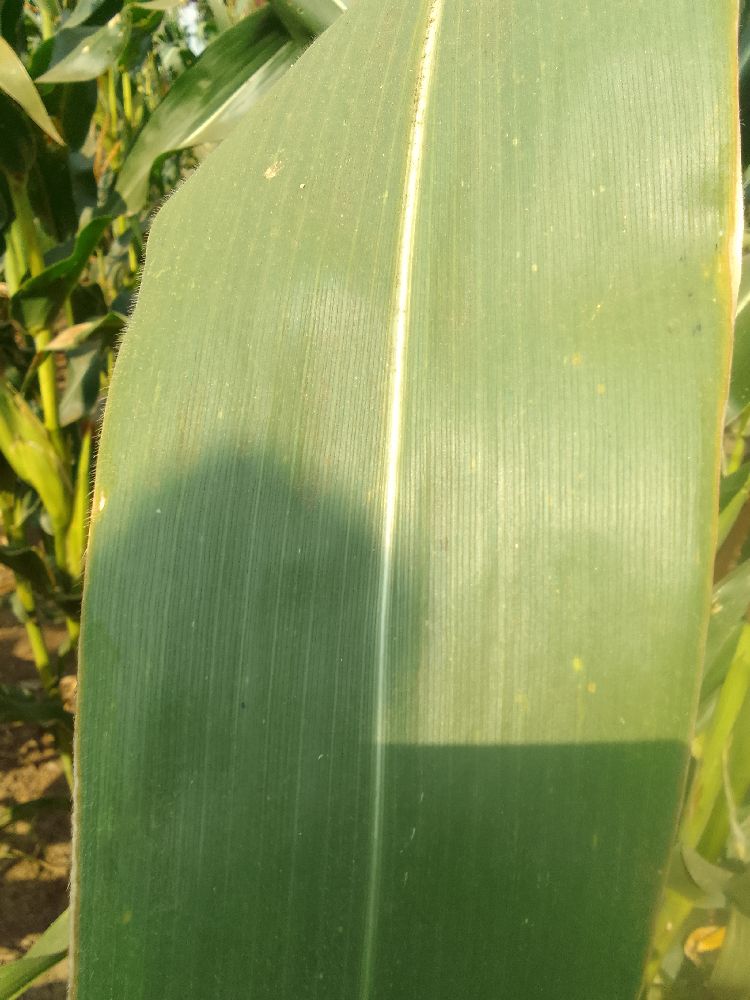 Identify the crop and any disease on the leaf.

maize, healthy
